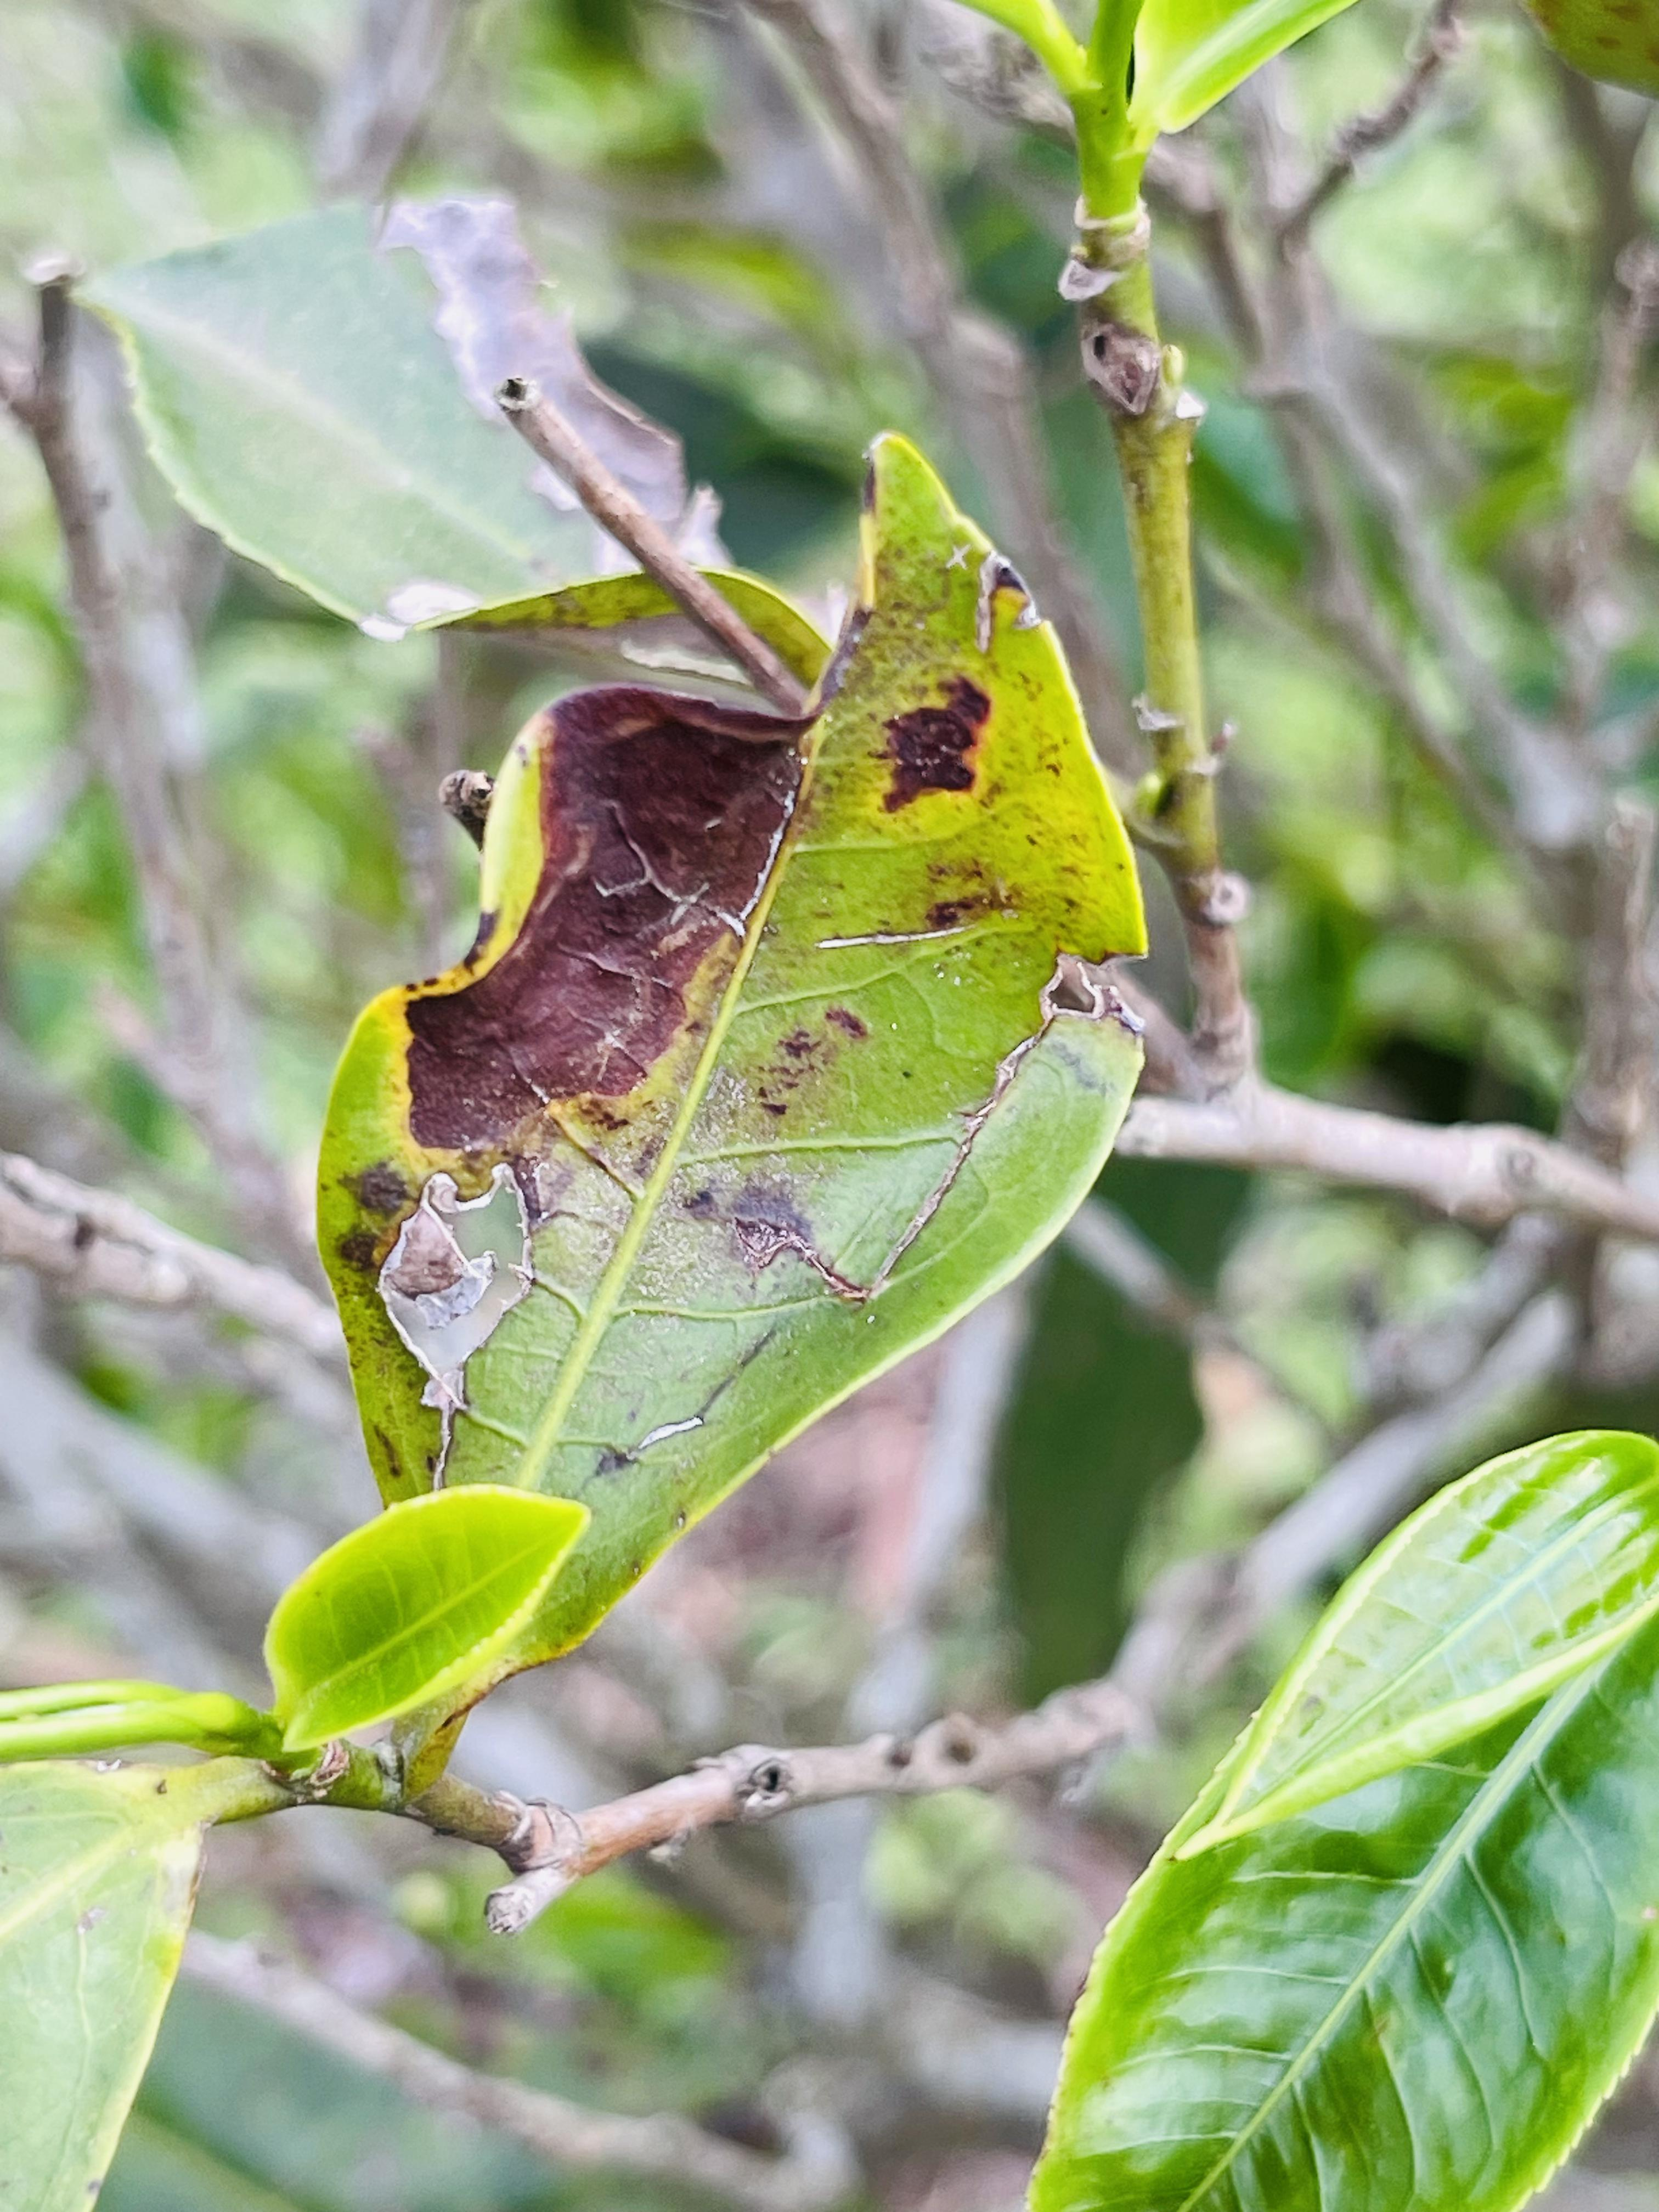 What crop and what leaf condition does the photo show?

tea, blight
